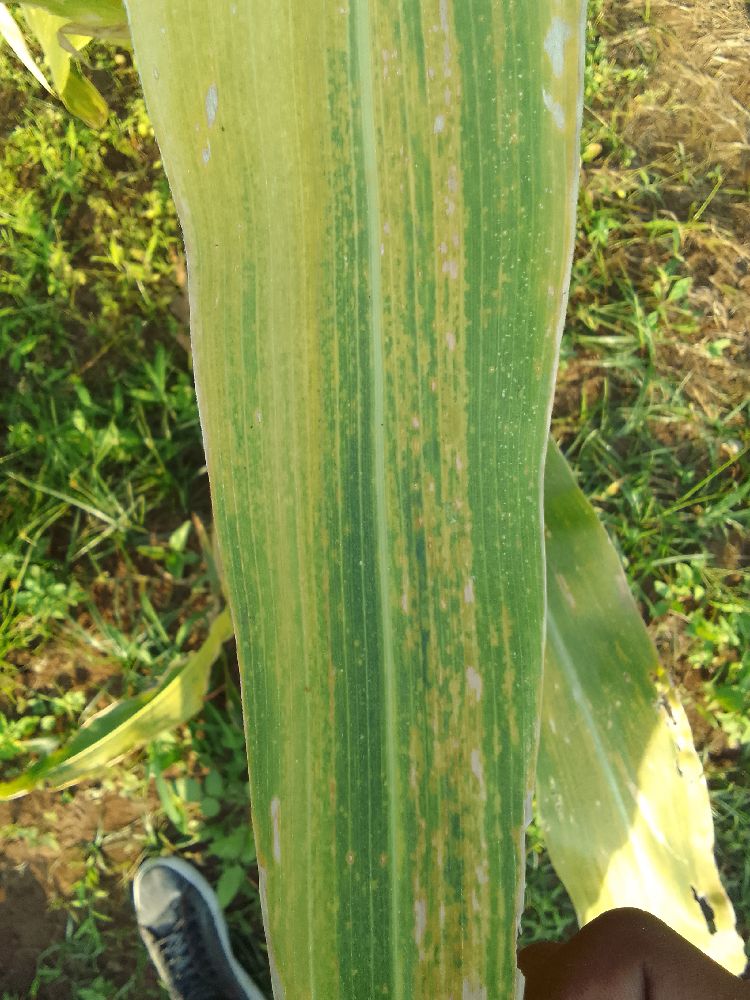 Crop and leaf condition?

maize, maize lethal necrosis
